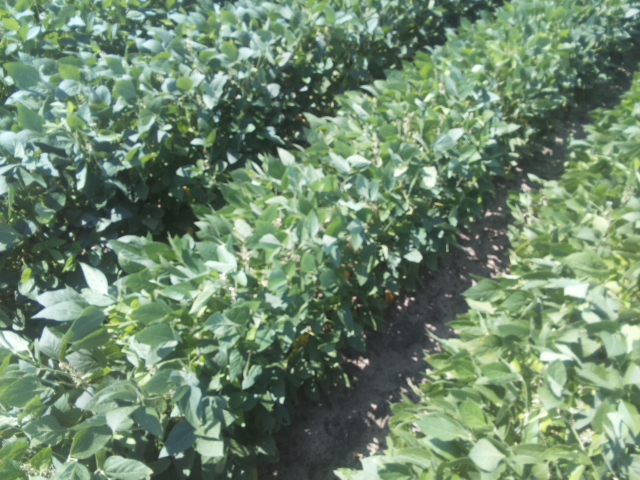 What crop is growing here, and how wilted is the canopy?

soybean, leaflets folding inward at secondary pulvinus with no turgor loss in leaflets or petioles
